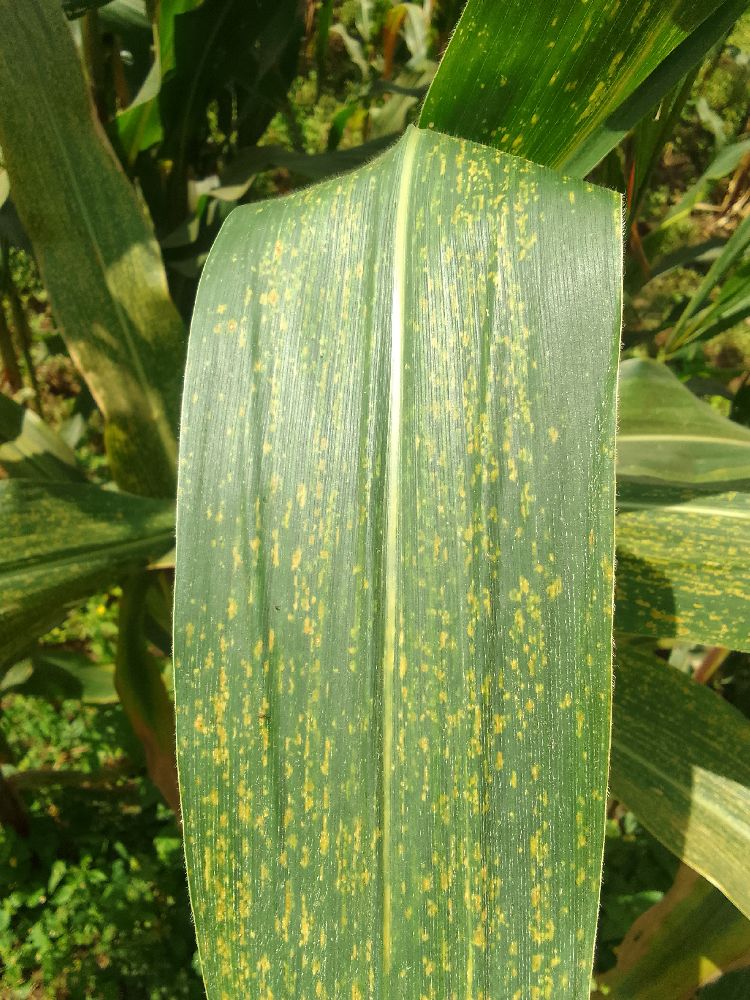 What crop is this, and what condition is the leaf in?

maize, maize lethal necrosis
